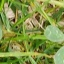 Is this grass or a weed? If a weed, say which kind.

unstructured weed
